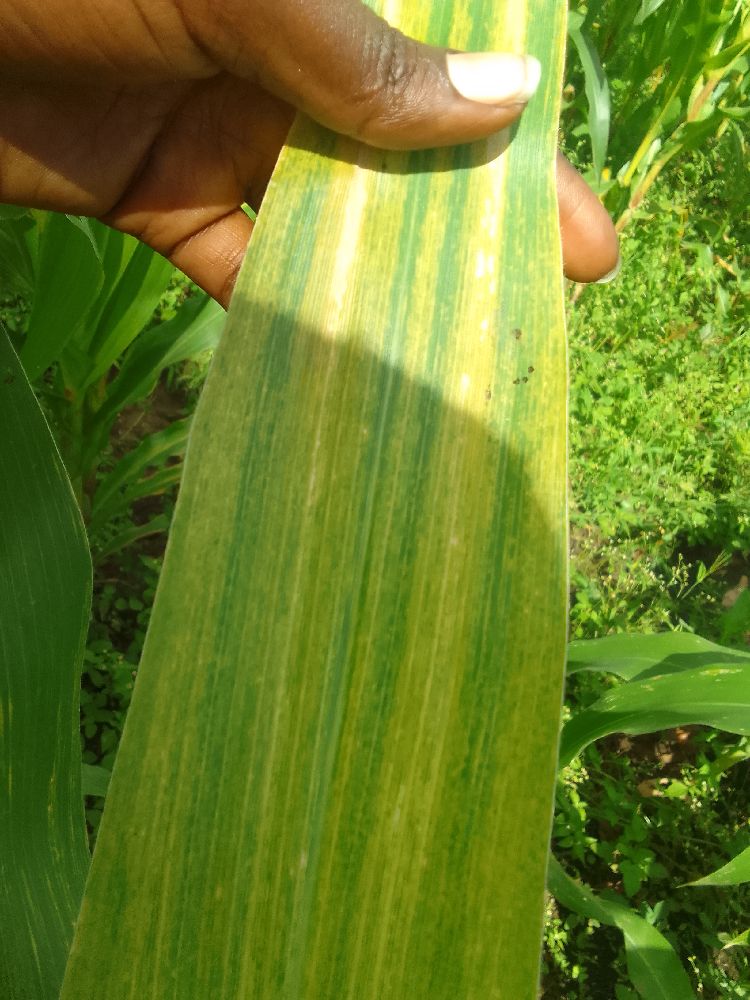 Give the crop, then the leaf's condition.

maize, maize lethal necrosis
